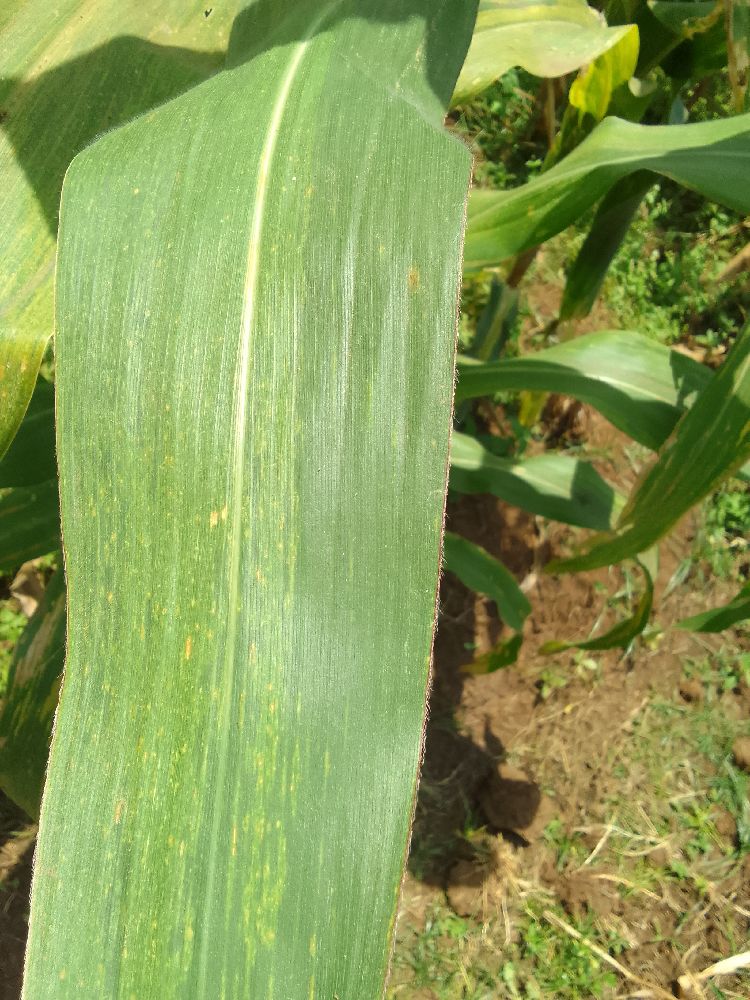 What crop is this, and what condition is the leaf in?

maize, maize lethal necrosis
